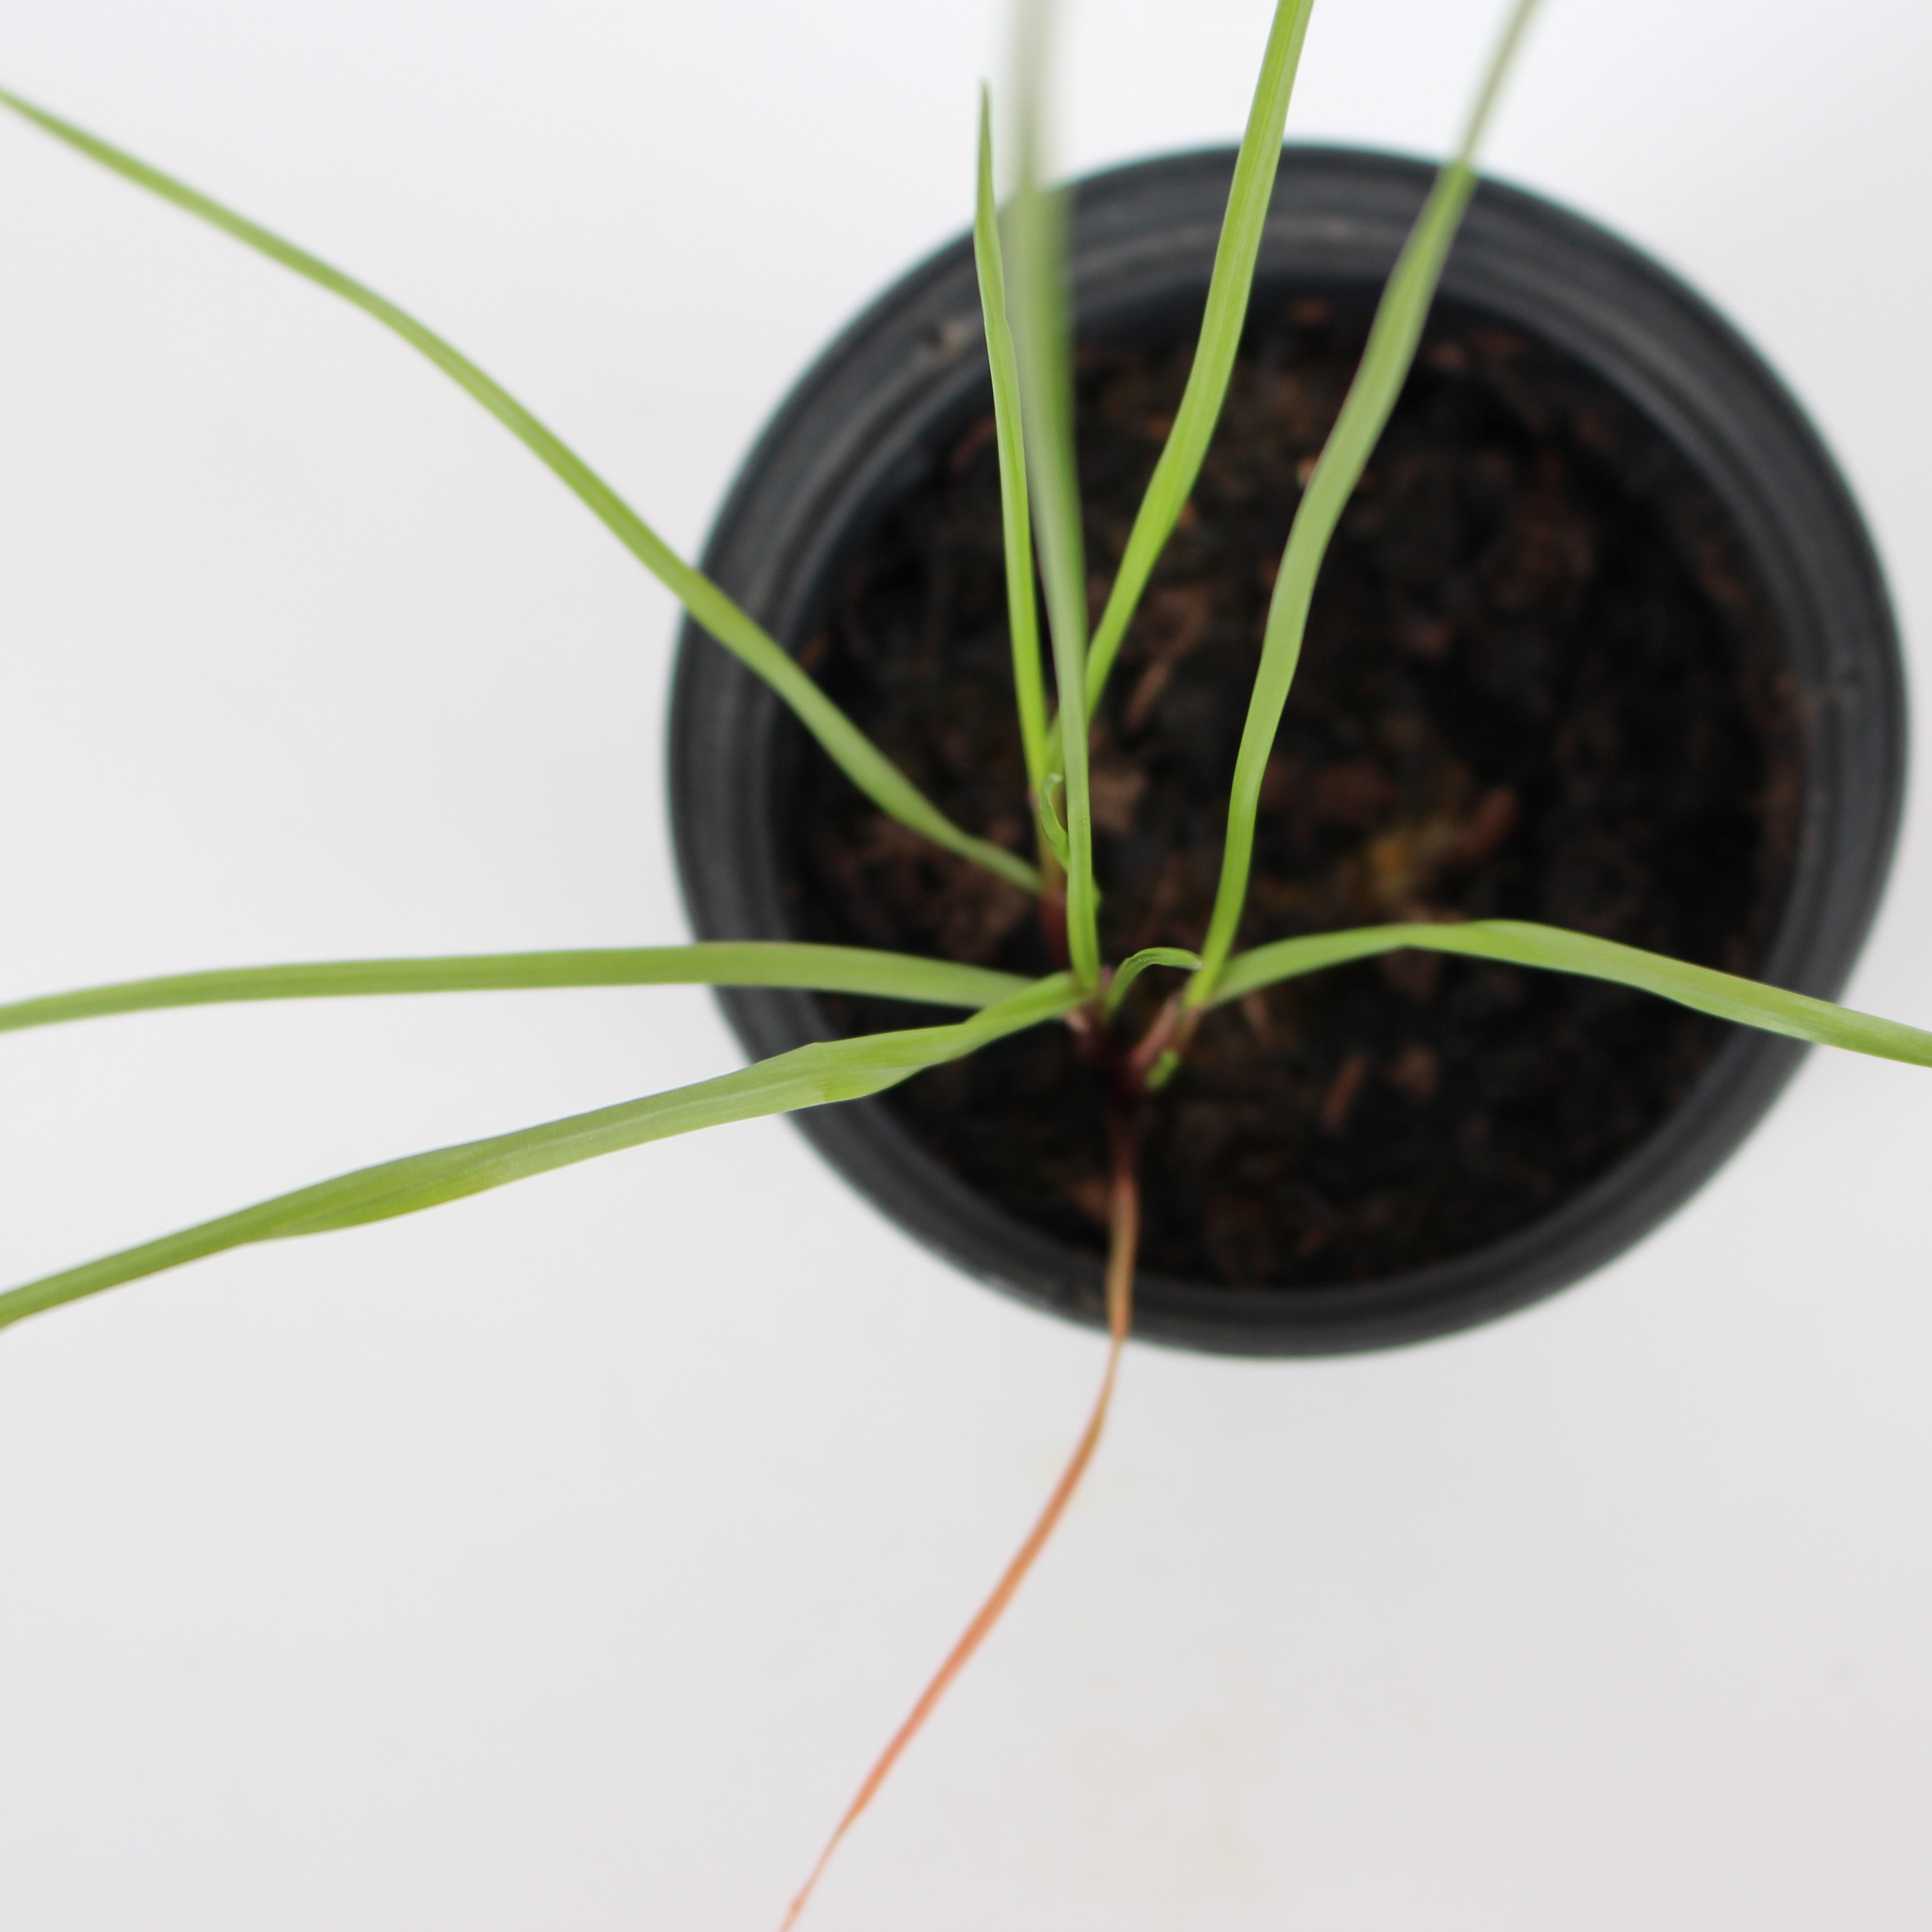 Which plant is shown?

Lolium multiflorum
